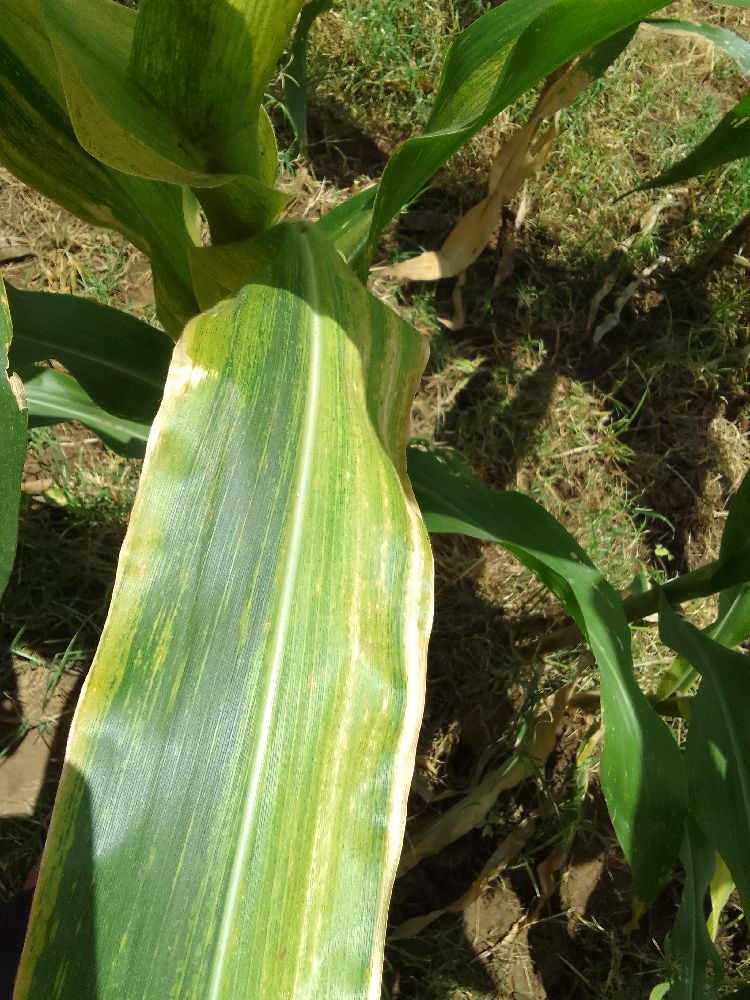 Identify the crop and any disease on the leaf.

maize, maize lethal necrosis
